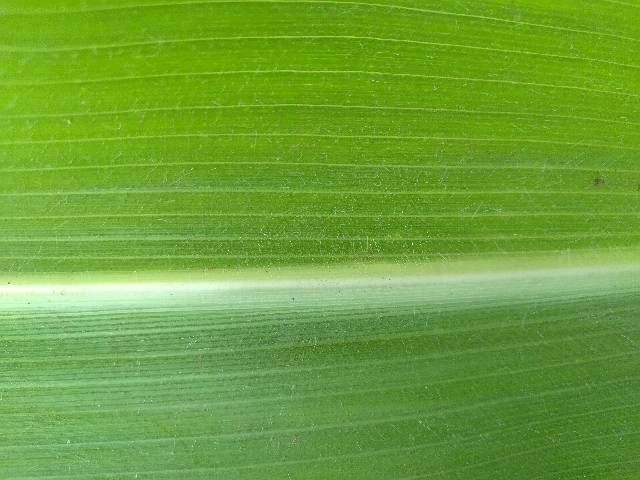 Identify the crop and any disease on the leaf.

maize, healthy
